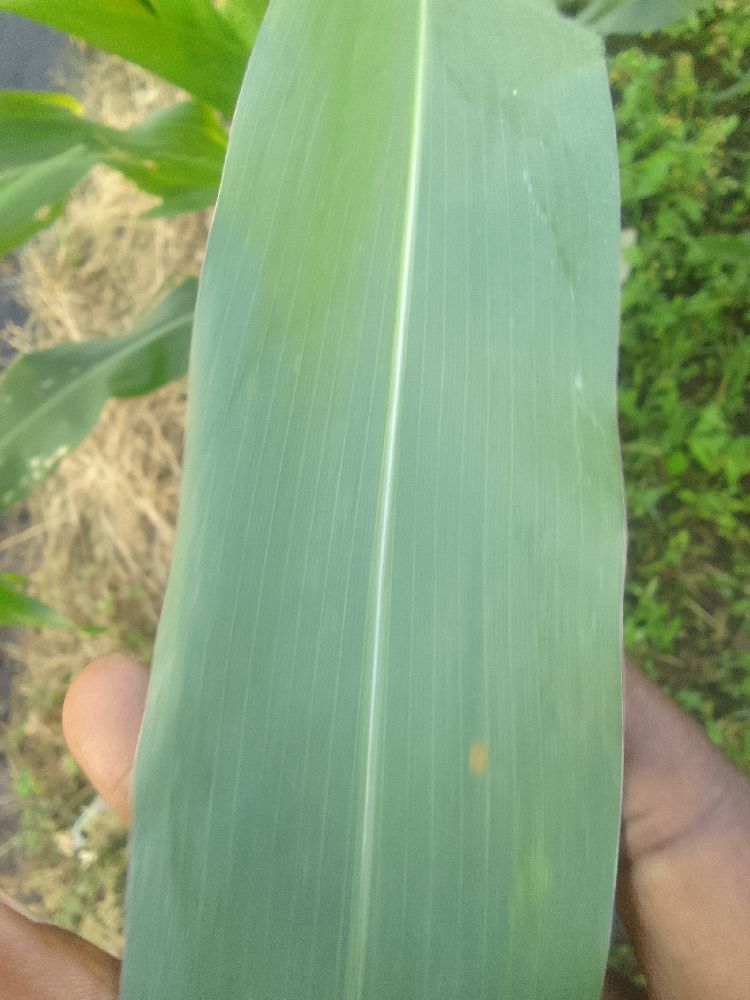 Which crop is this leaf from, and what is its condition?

maize, healthy
